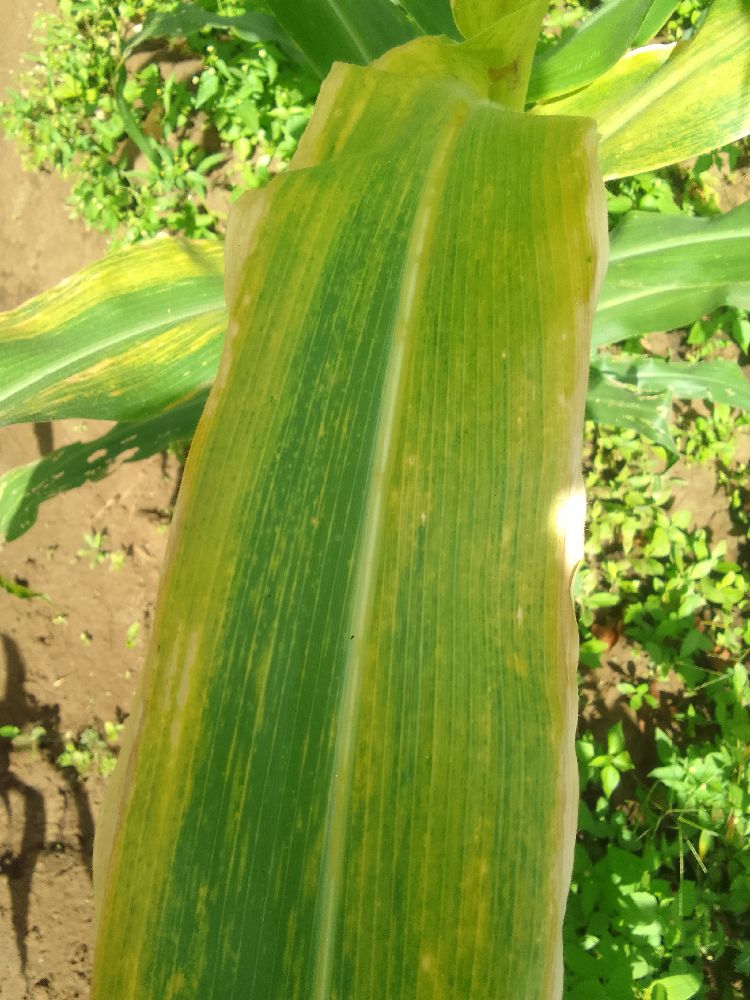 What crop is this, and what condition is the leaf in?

maize, maize lethal necrosis
